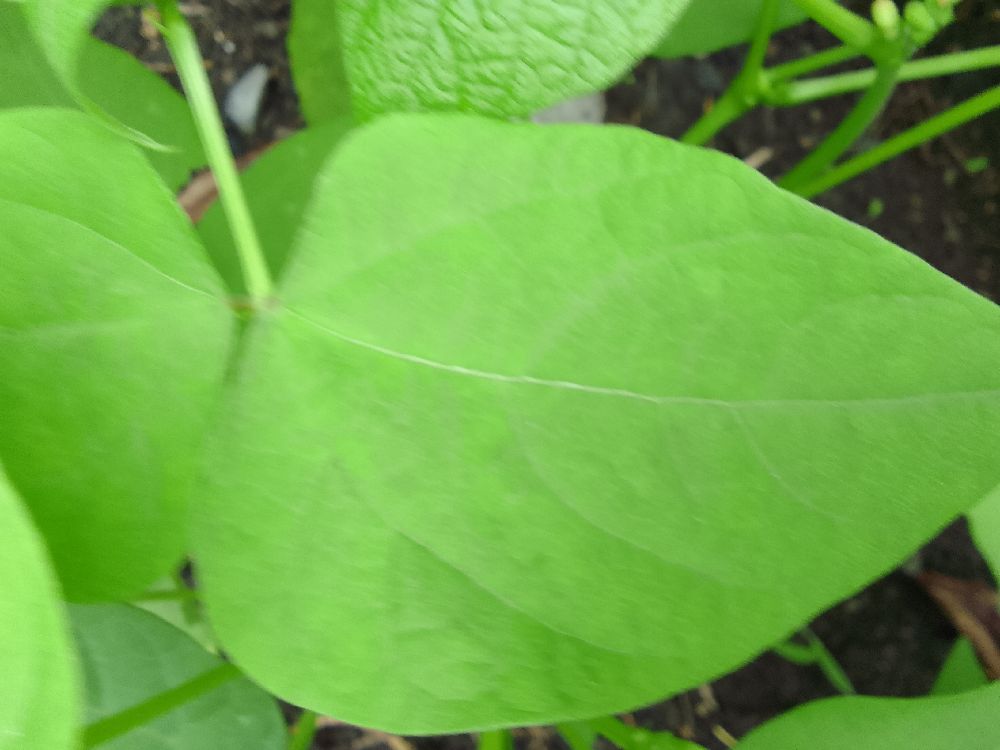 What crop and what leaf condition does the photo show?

common bean, healthy
